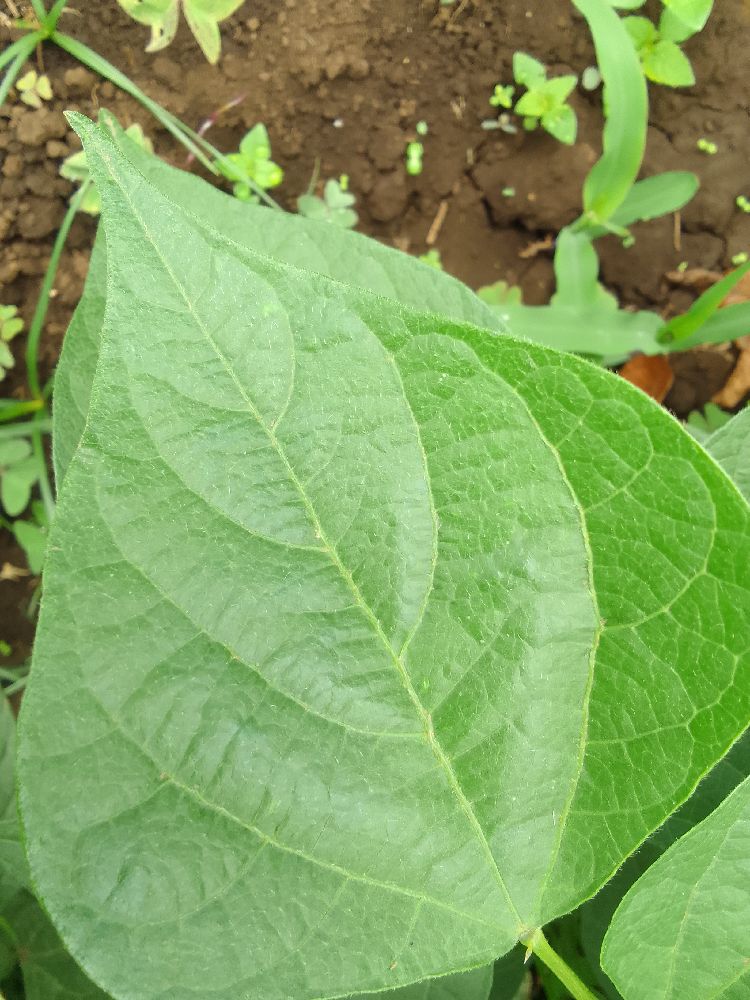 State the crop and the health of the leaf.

common bean, healthy
